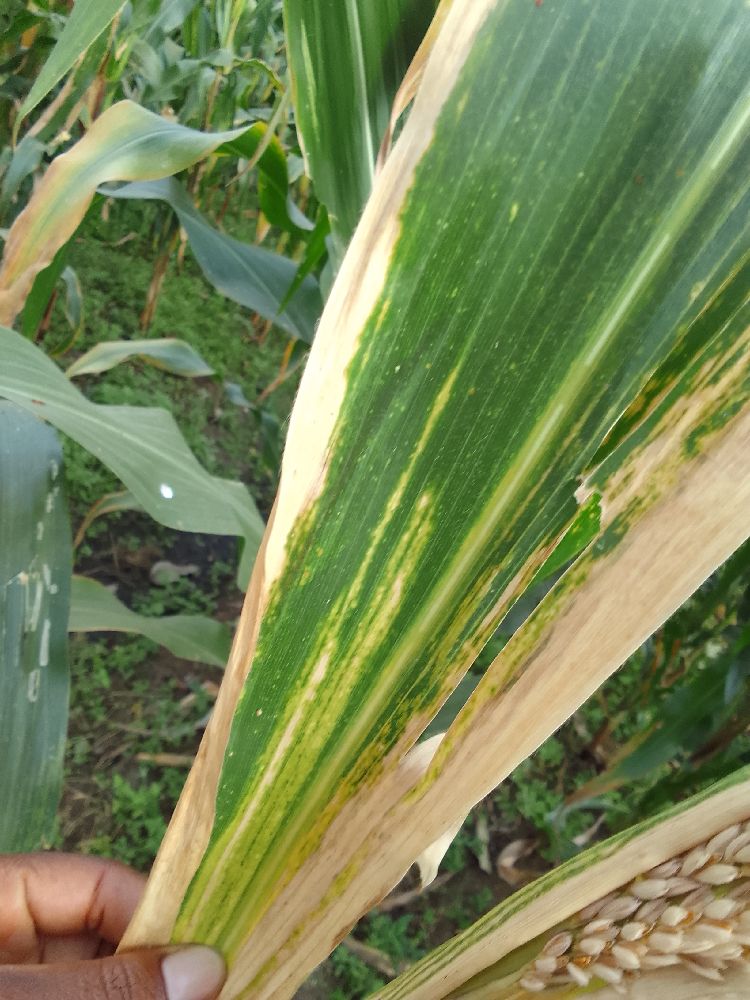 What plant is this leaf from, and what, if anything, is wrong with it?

maize, maize lethal necrosis
